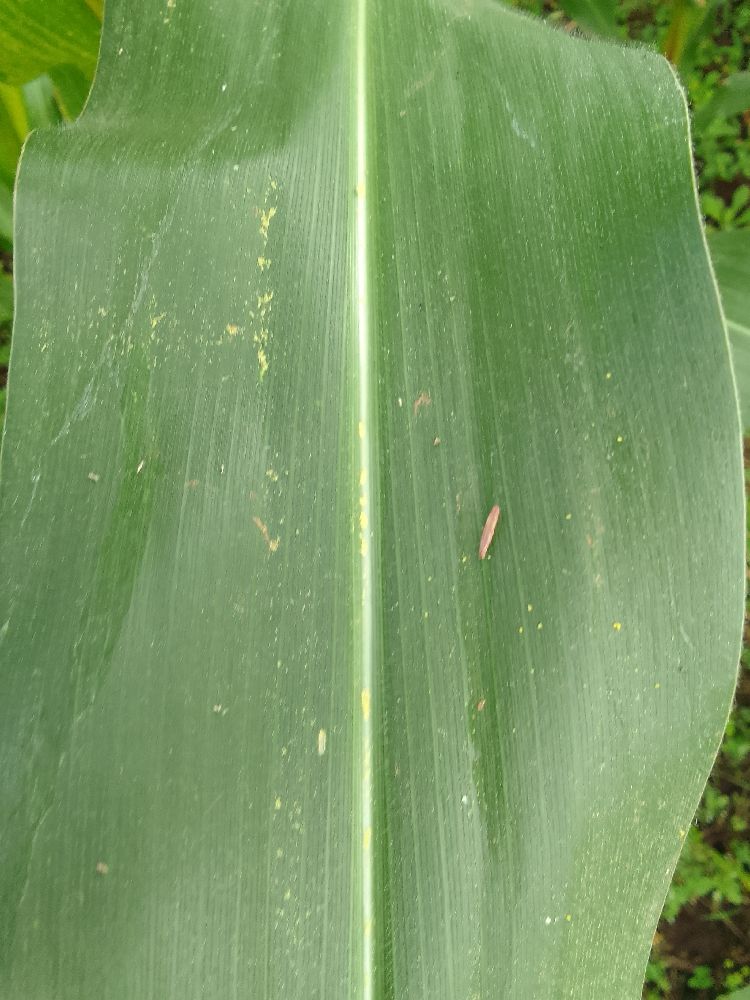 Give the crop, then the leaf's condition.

maize, healthy
